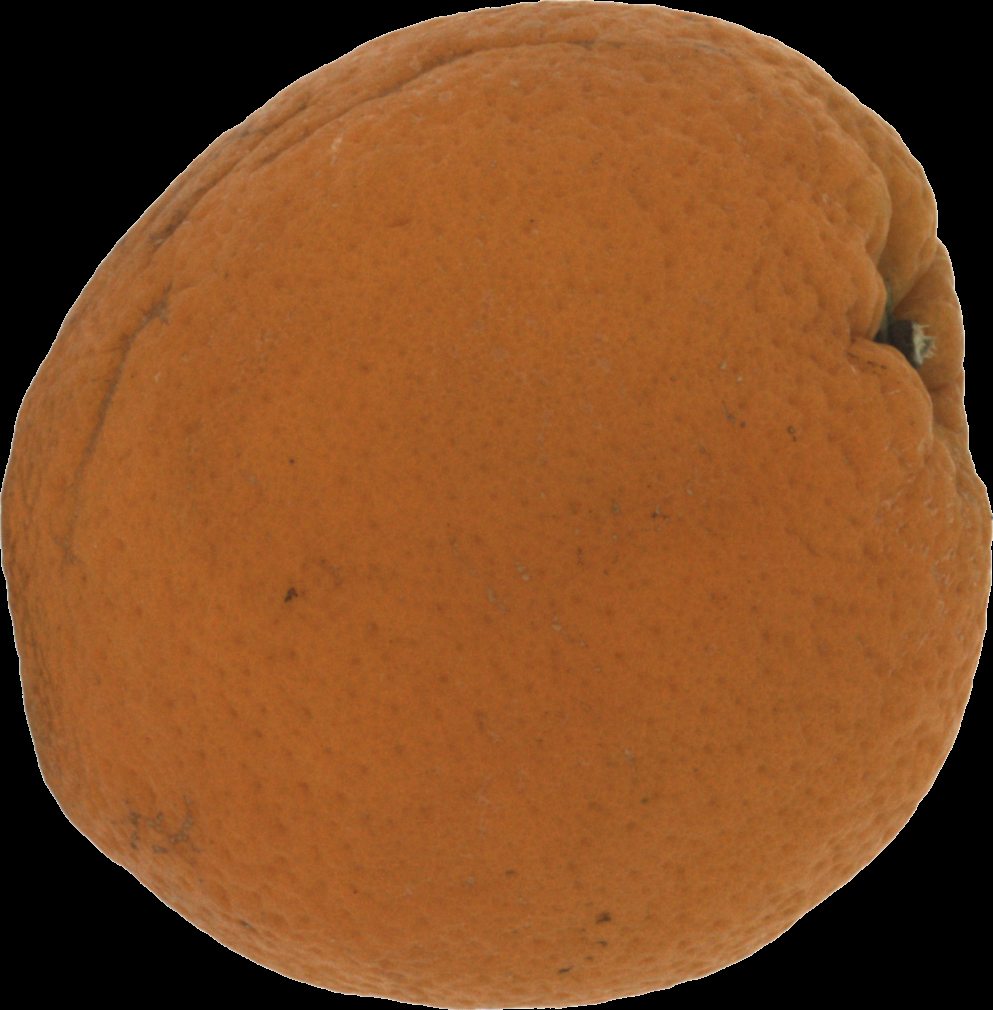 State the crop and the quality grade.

orange, bad
